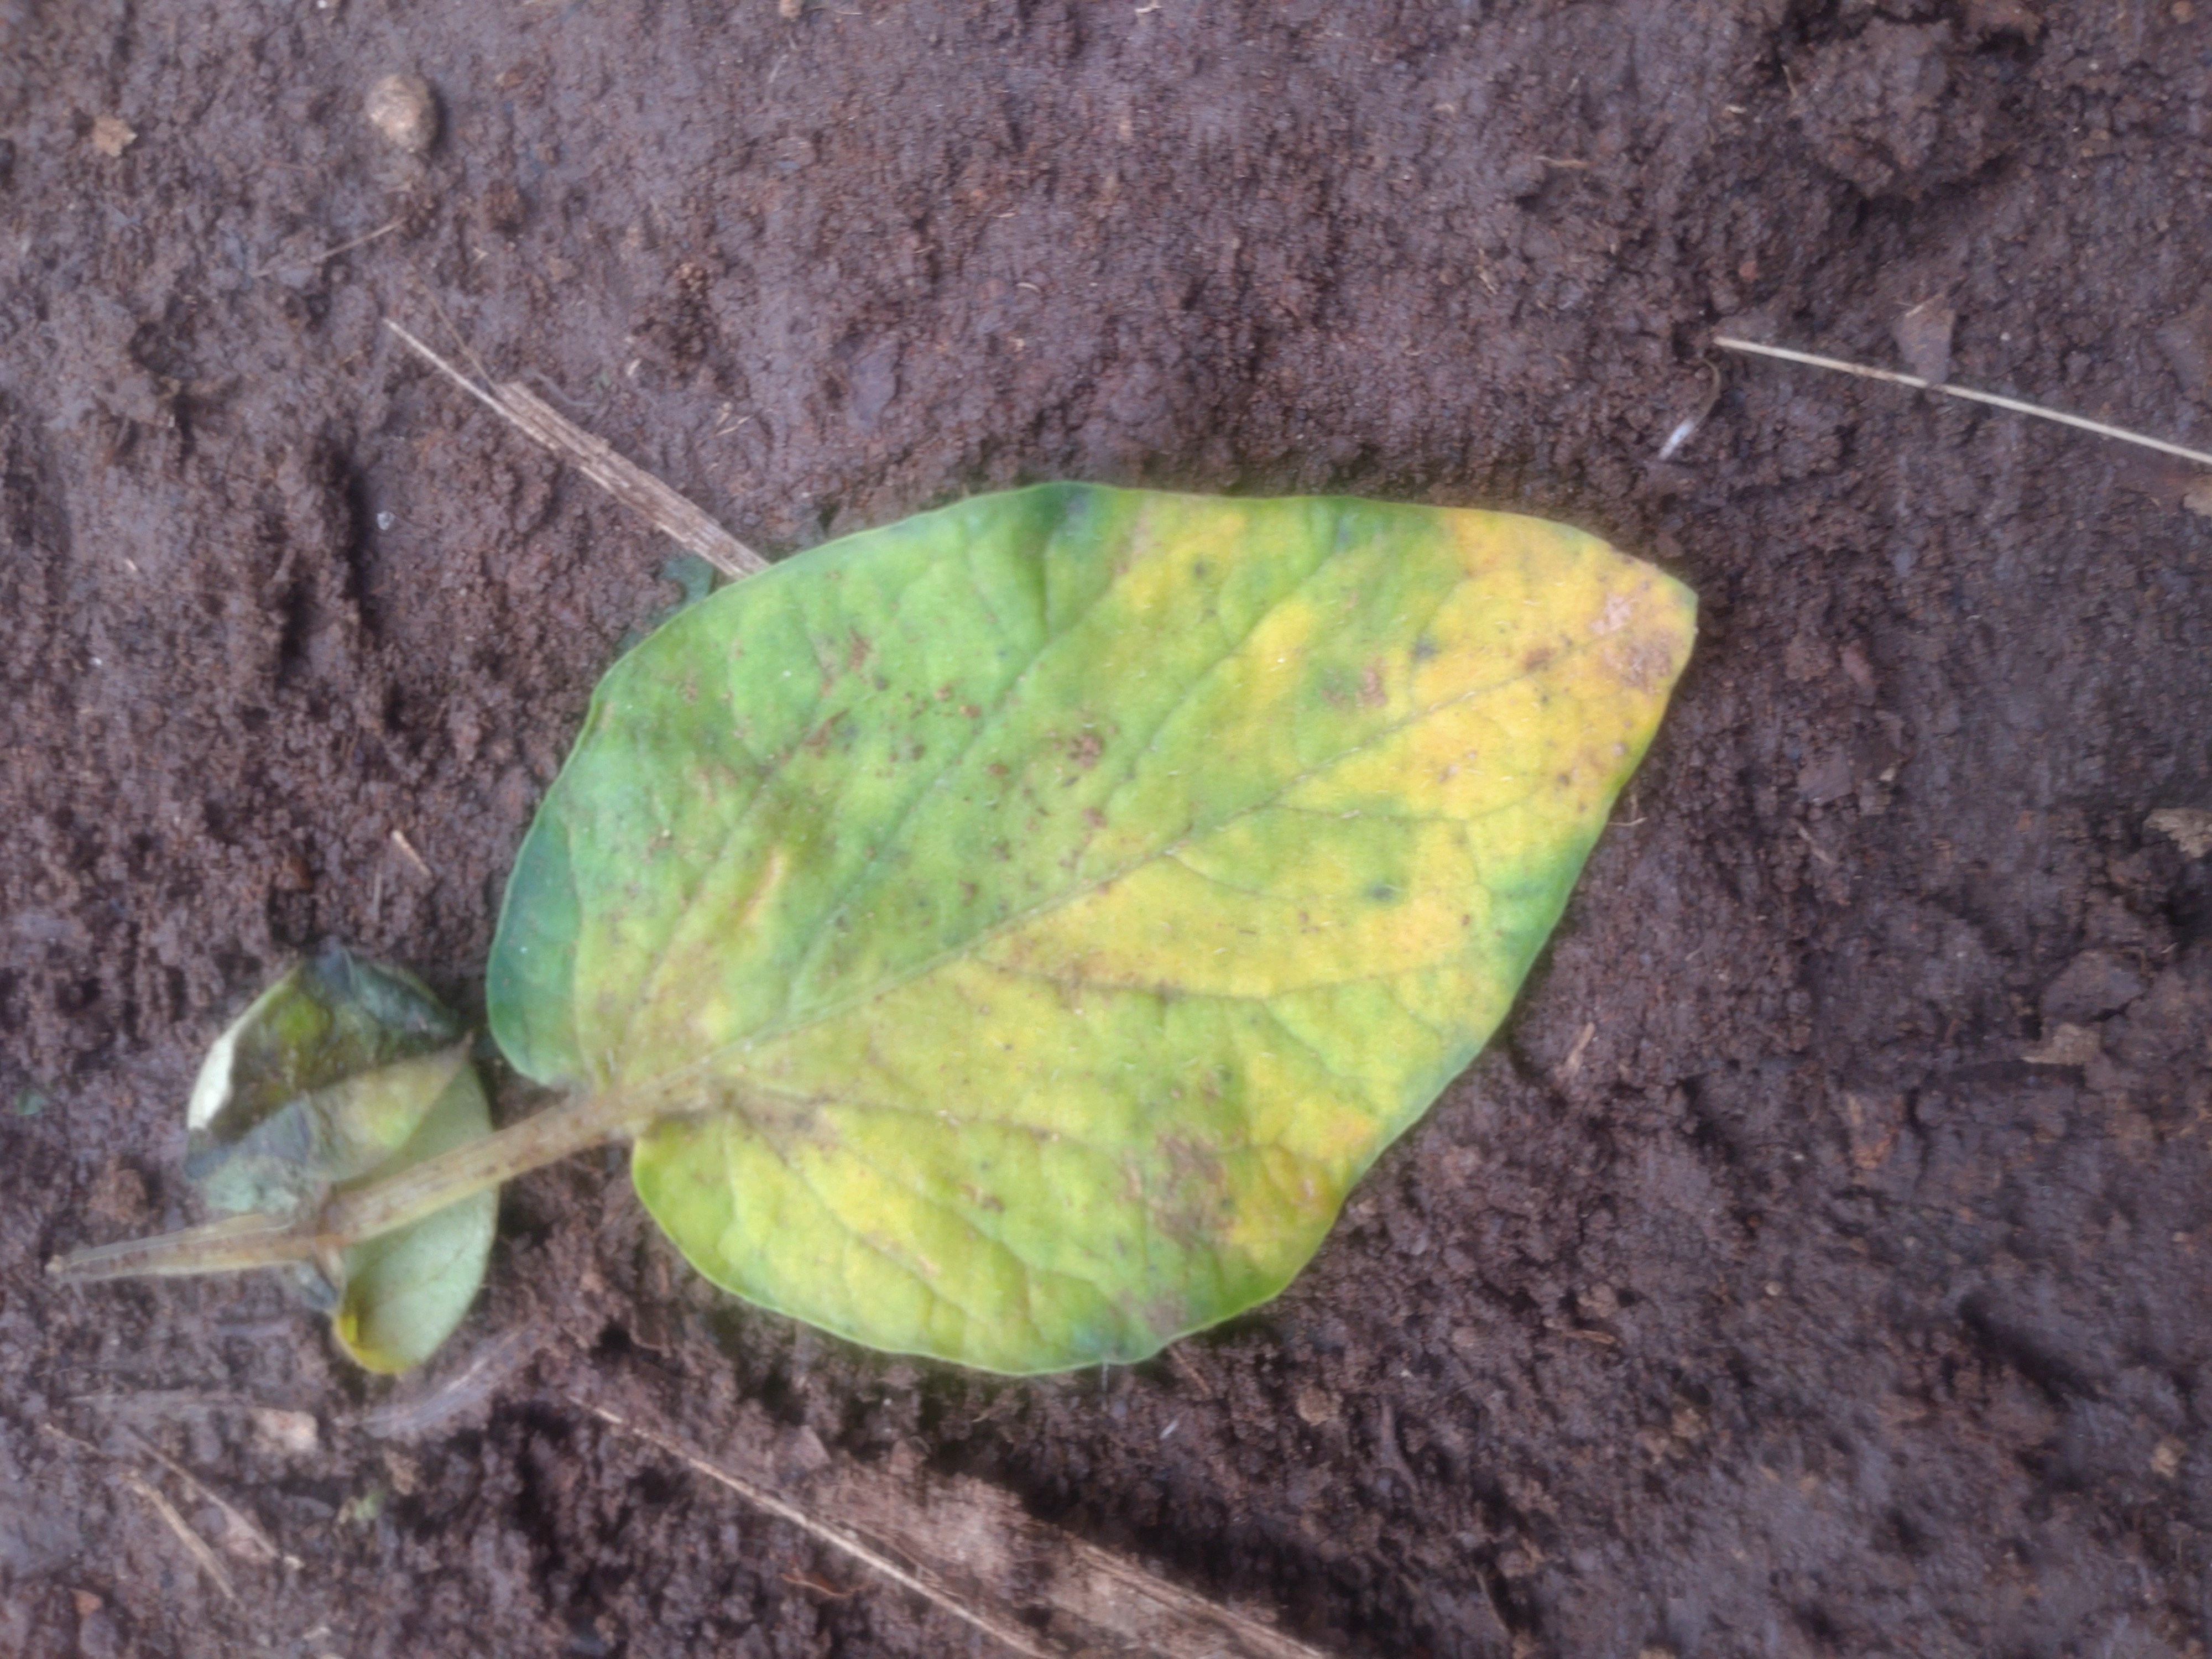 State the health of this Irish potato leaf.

late blight
